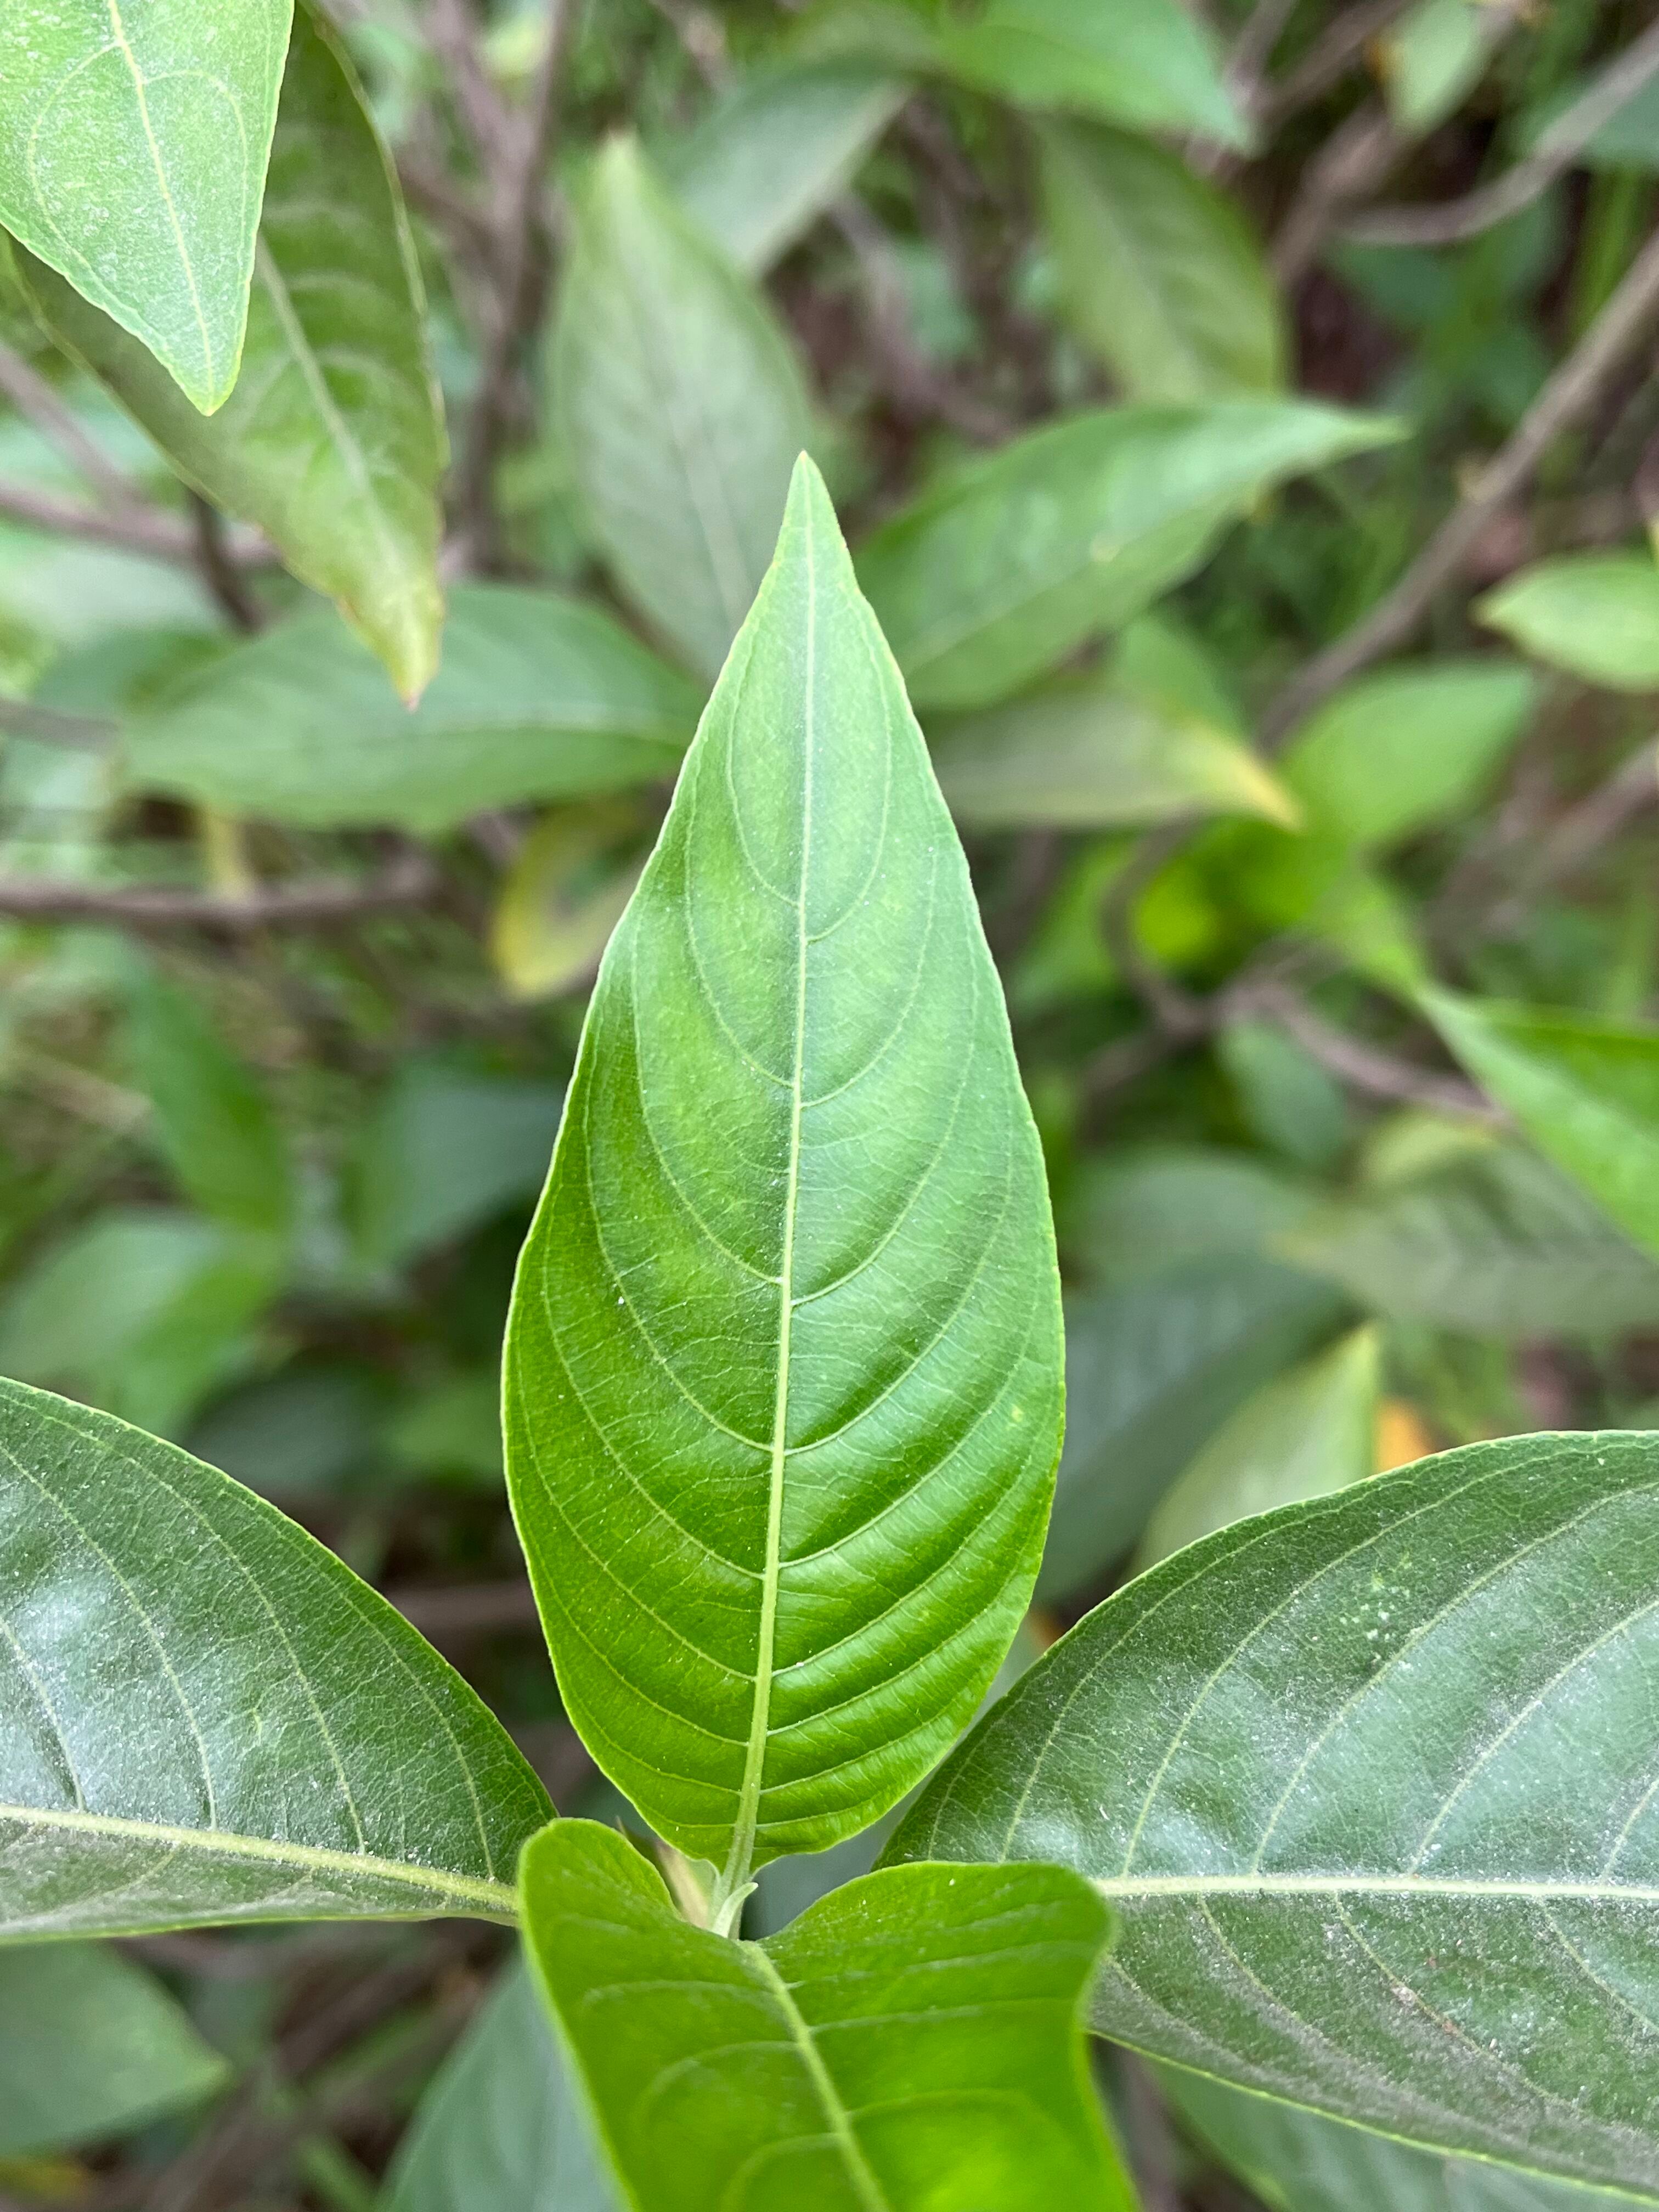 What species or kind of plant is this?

vasaka
